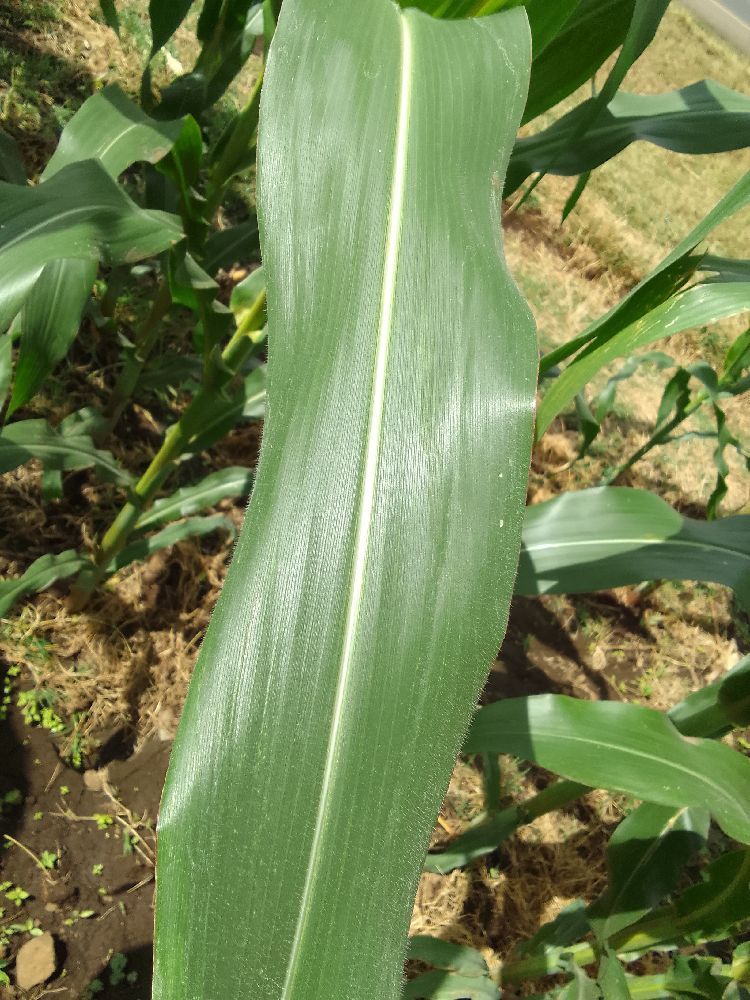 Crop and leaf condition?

maize, healthy
